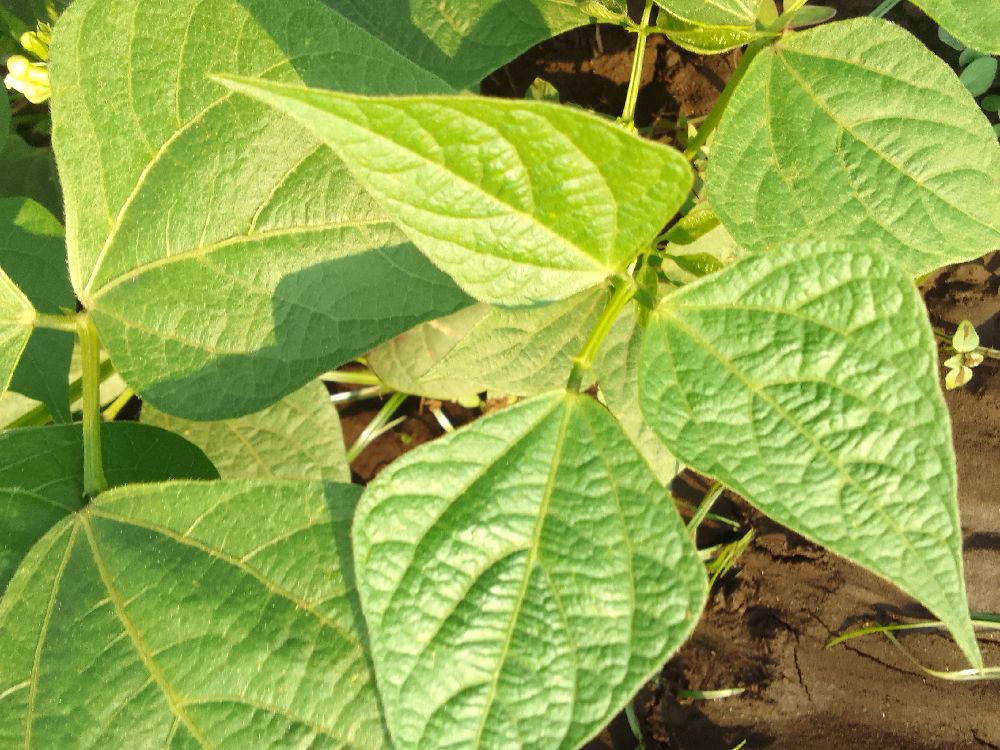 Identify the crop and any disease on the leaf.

common bean, healthy
